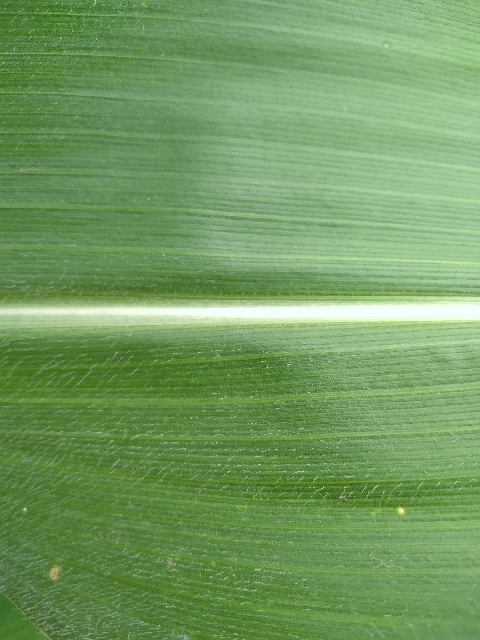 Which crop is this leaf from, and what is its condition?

maize, healthy
